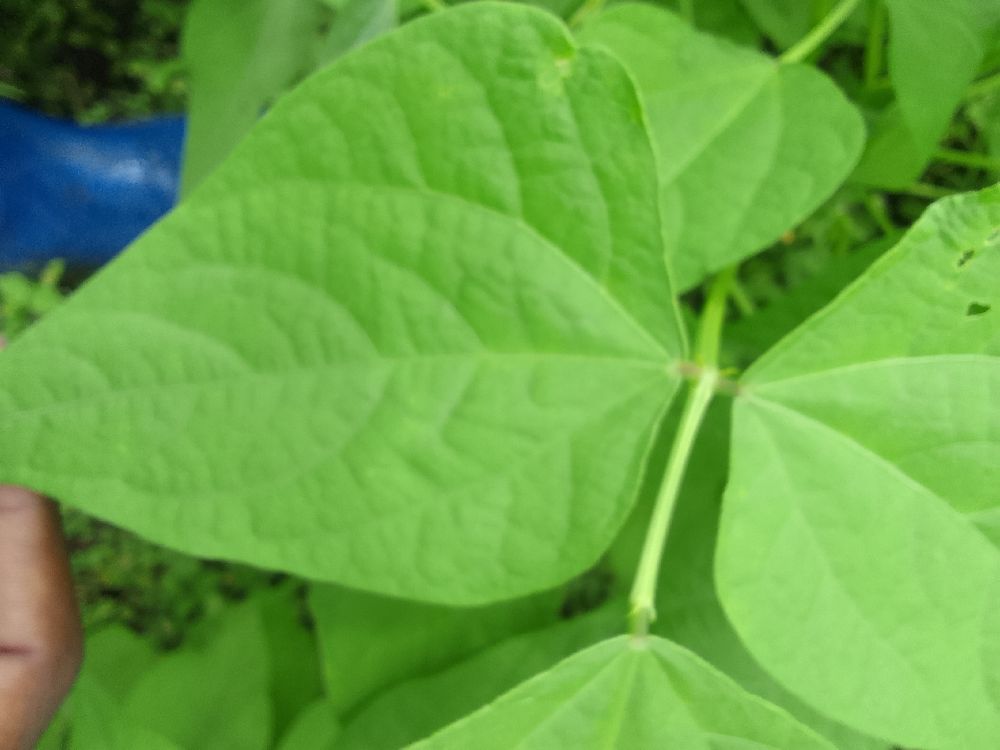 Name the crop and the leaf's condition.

common bean, healthy
